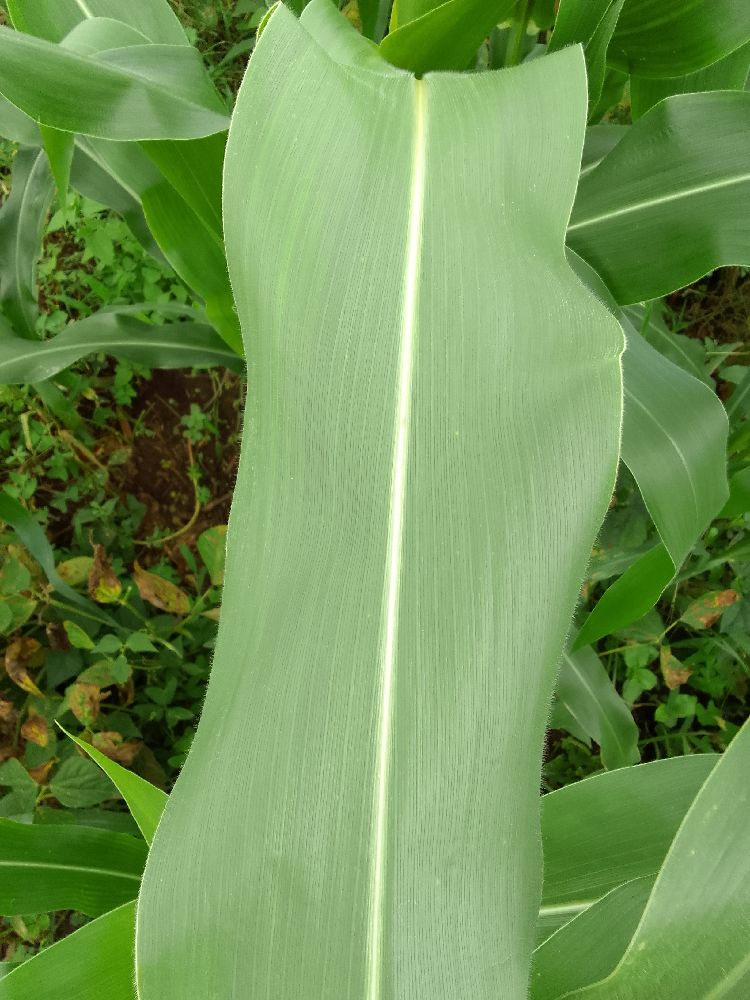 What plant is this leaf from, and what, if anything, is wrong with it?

maize, healthy
